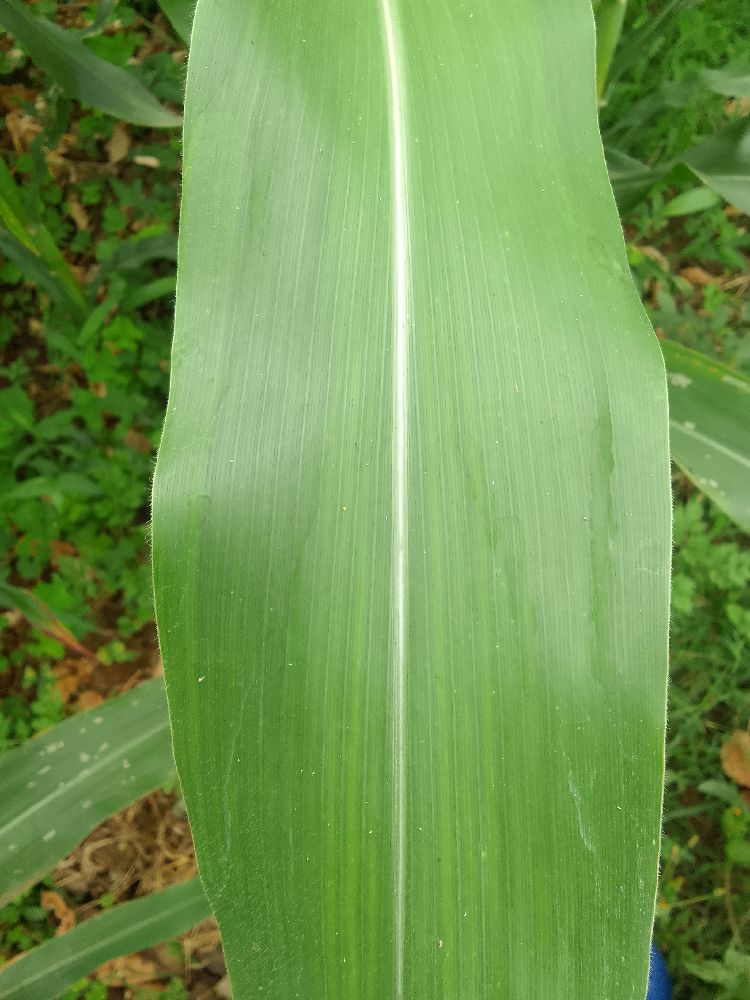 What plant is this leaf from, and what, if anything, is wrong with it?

maize, healthy
